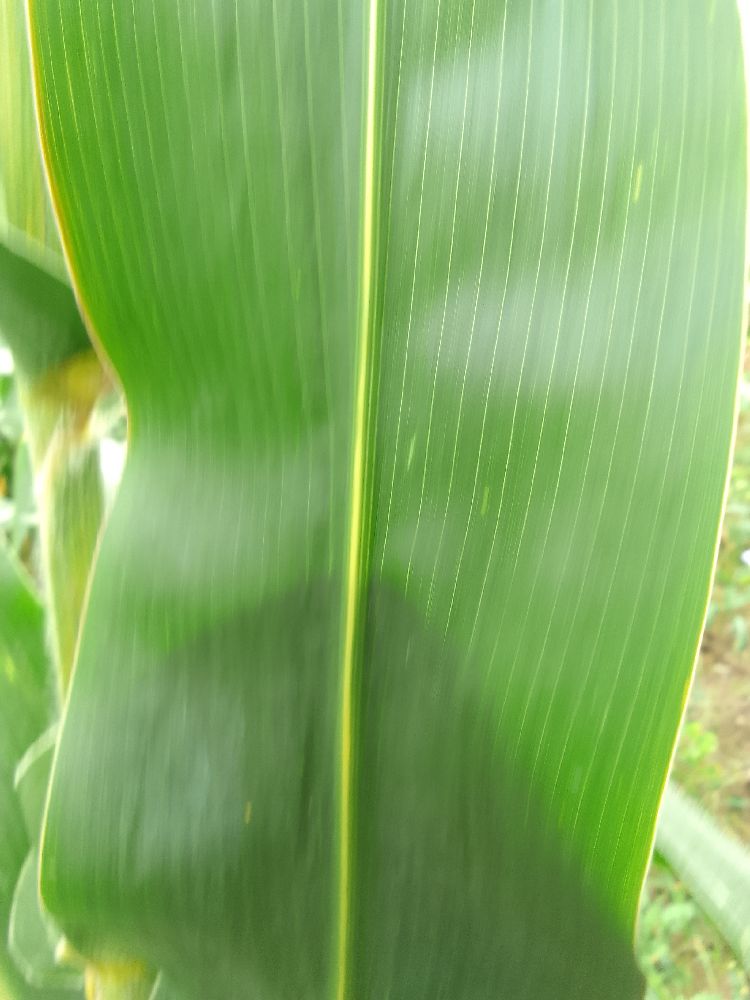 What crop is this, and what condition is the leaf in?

maize, healthy
